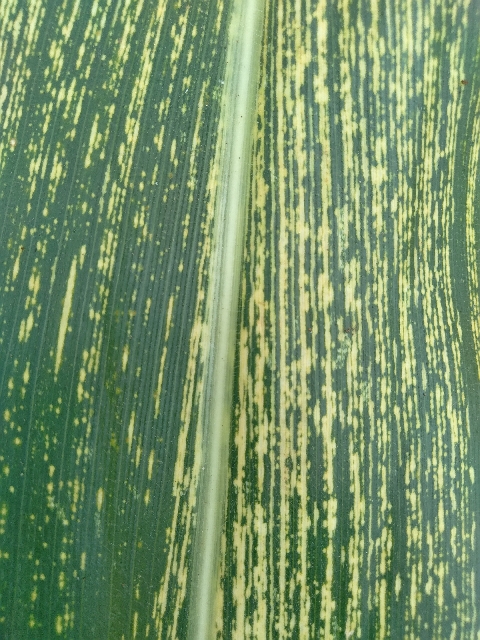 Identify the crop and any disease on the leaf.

maize, maize streak virus
